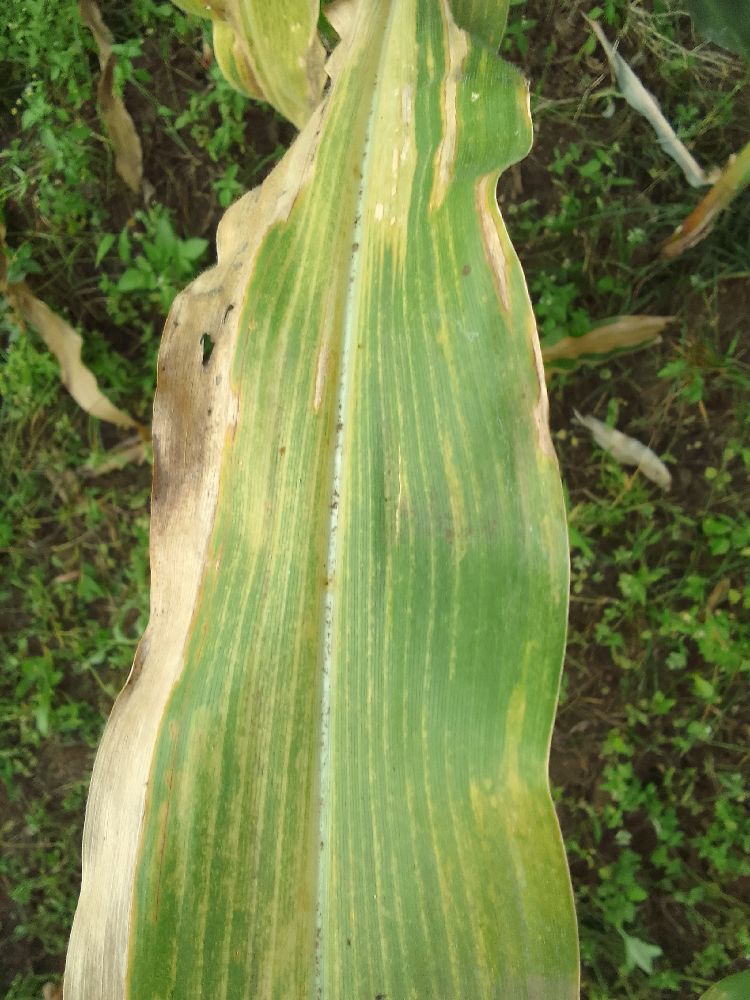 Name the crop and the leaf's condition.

maize, maize lethal necrosis
